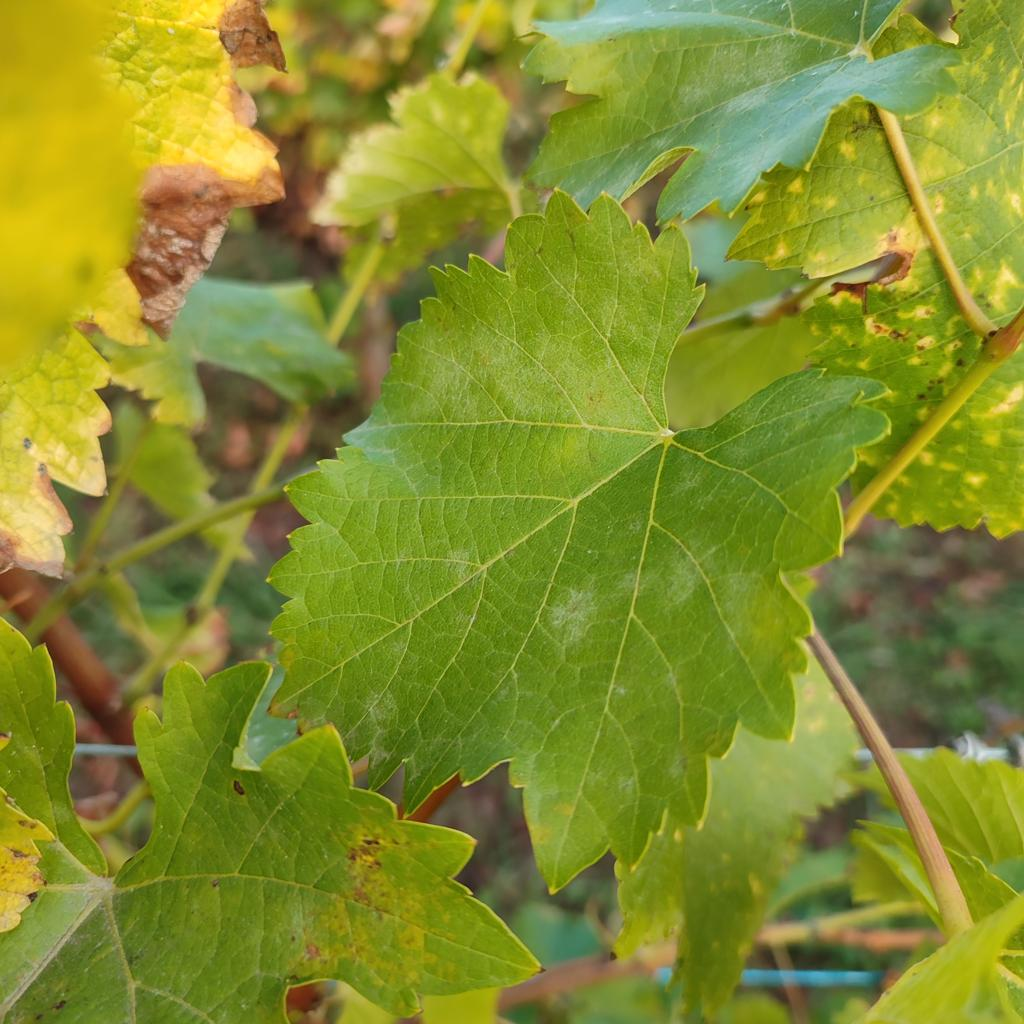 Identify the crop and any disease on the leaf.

grapevine, powdery mildew
